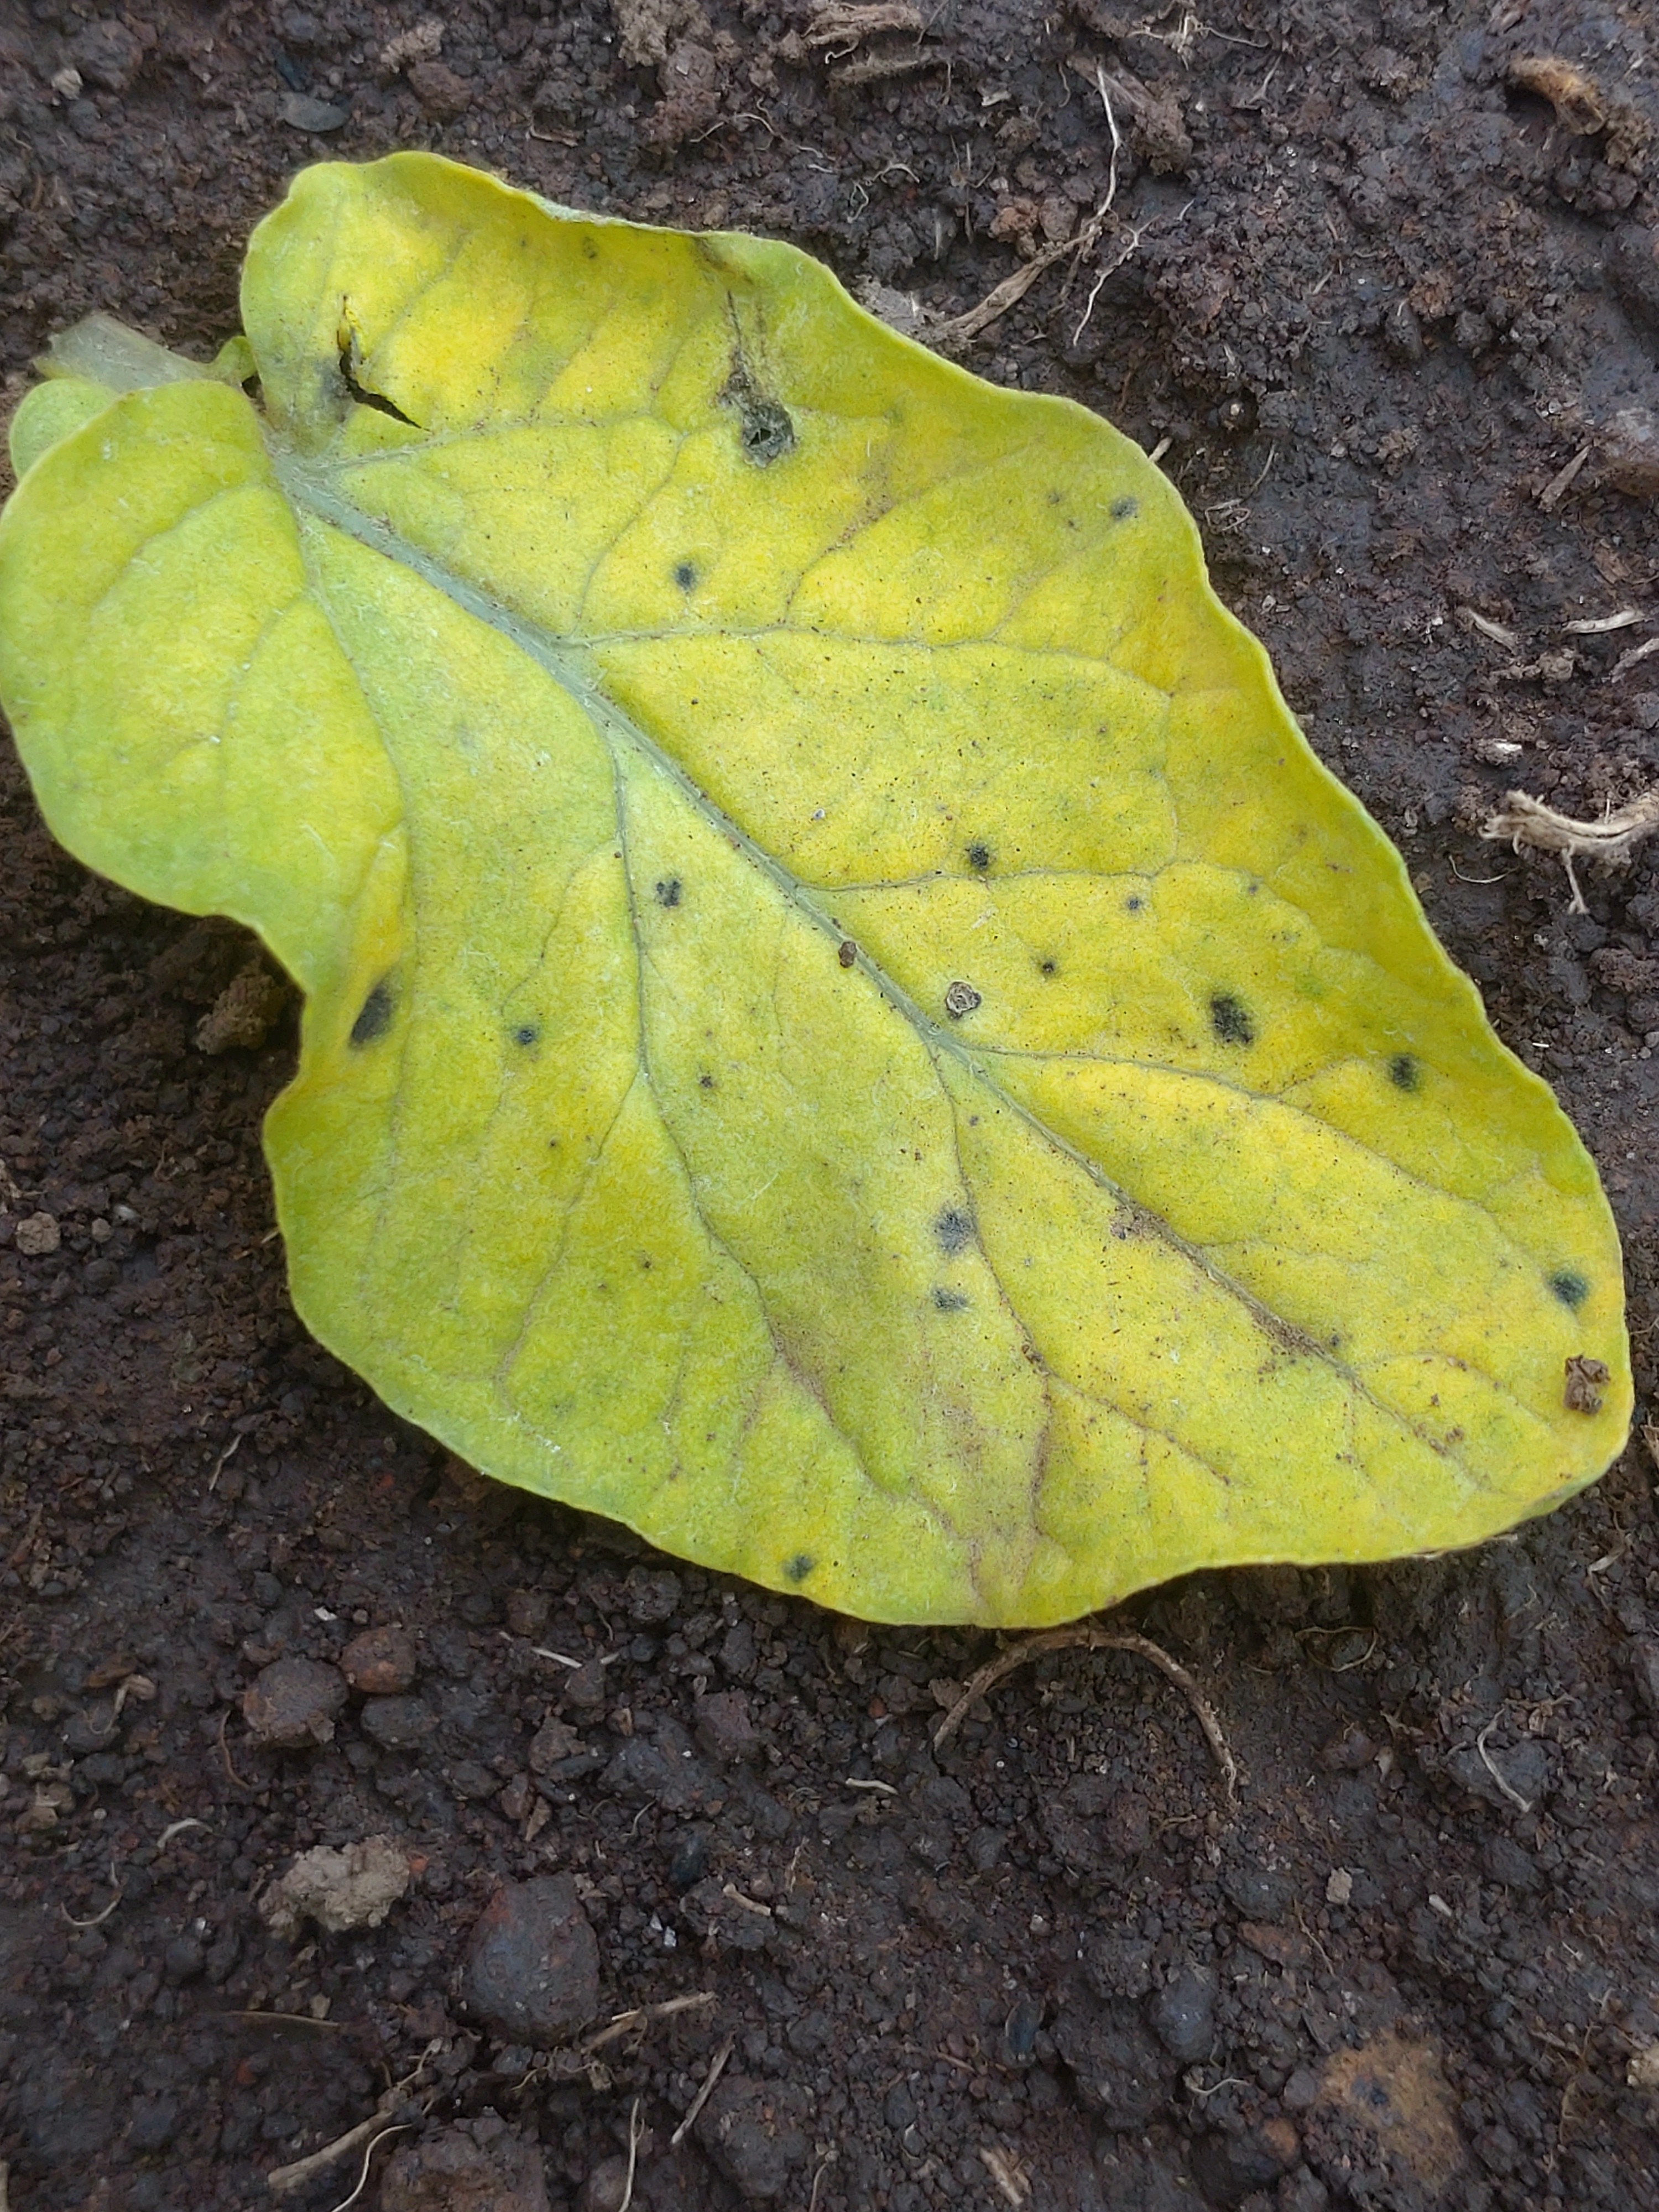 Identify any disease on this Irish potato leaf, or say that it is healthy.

late blight
